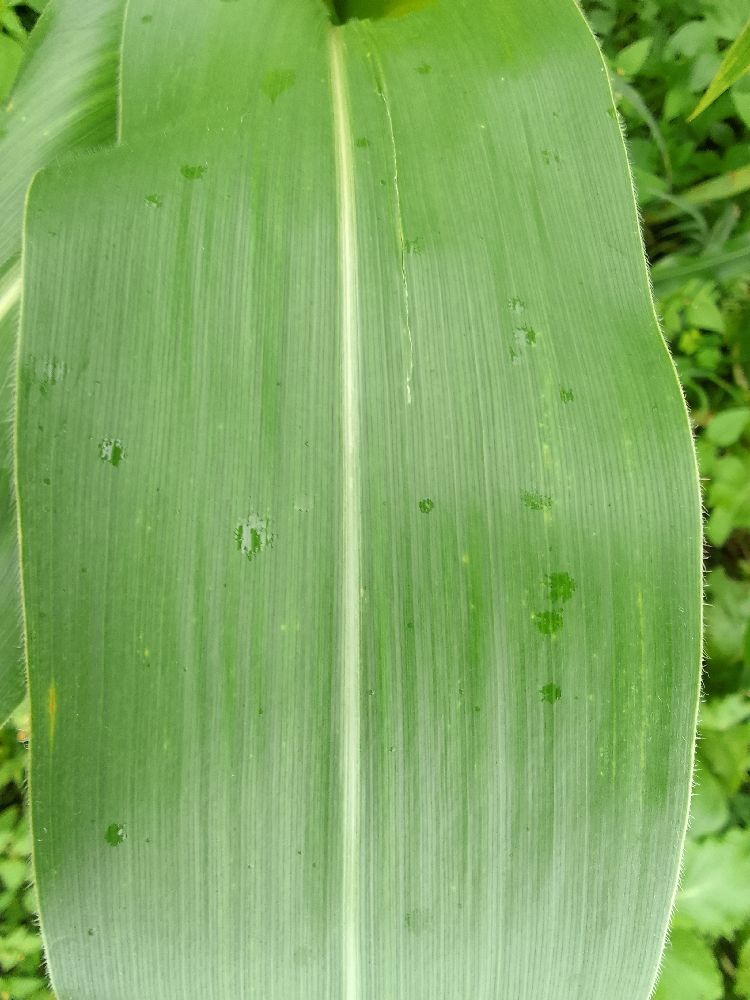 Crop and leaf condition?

maize, healthy
